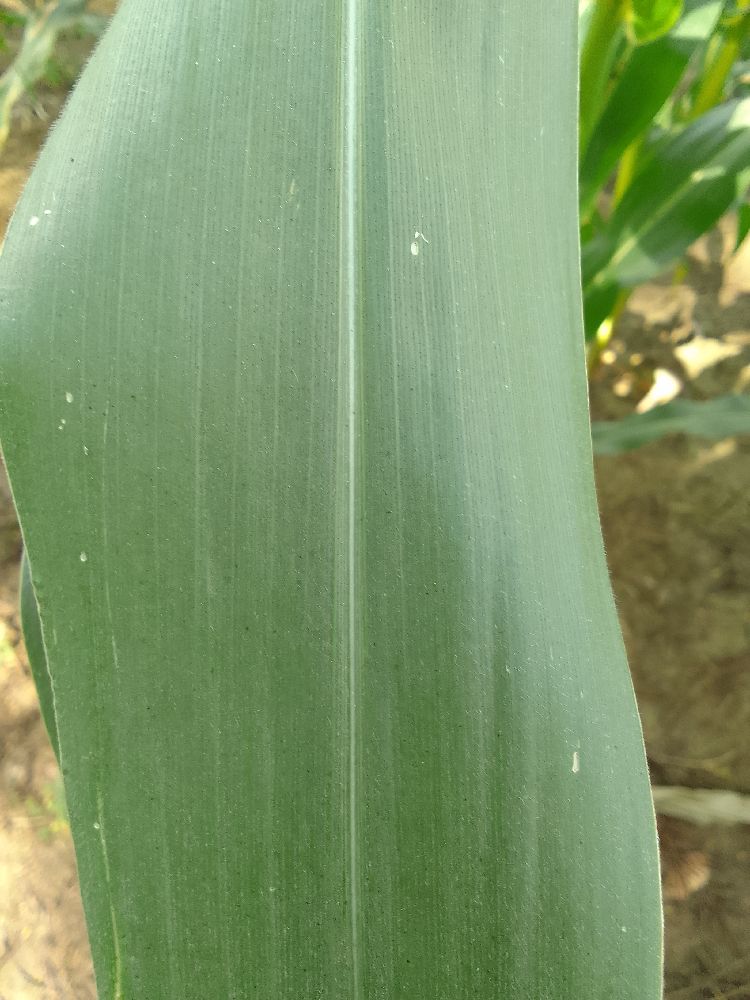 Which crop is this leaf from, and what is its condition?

maize, healthy
